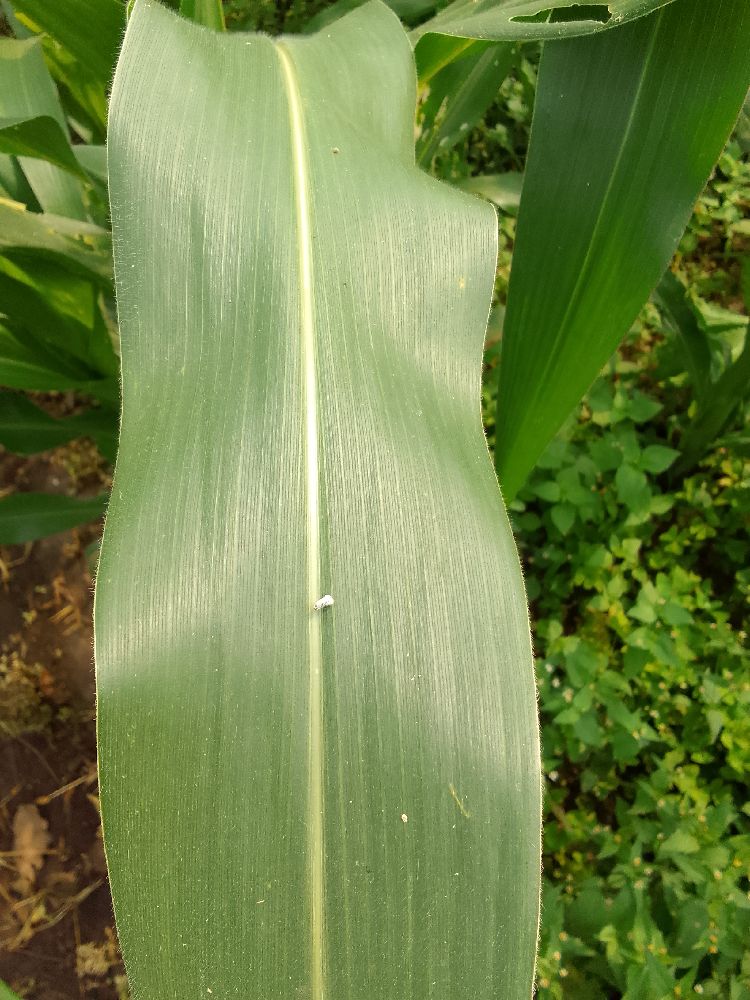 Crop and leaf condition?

maize, healthy
